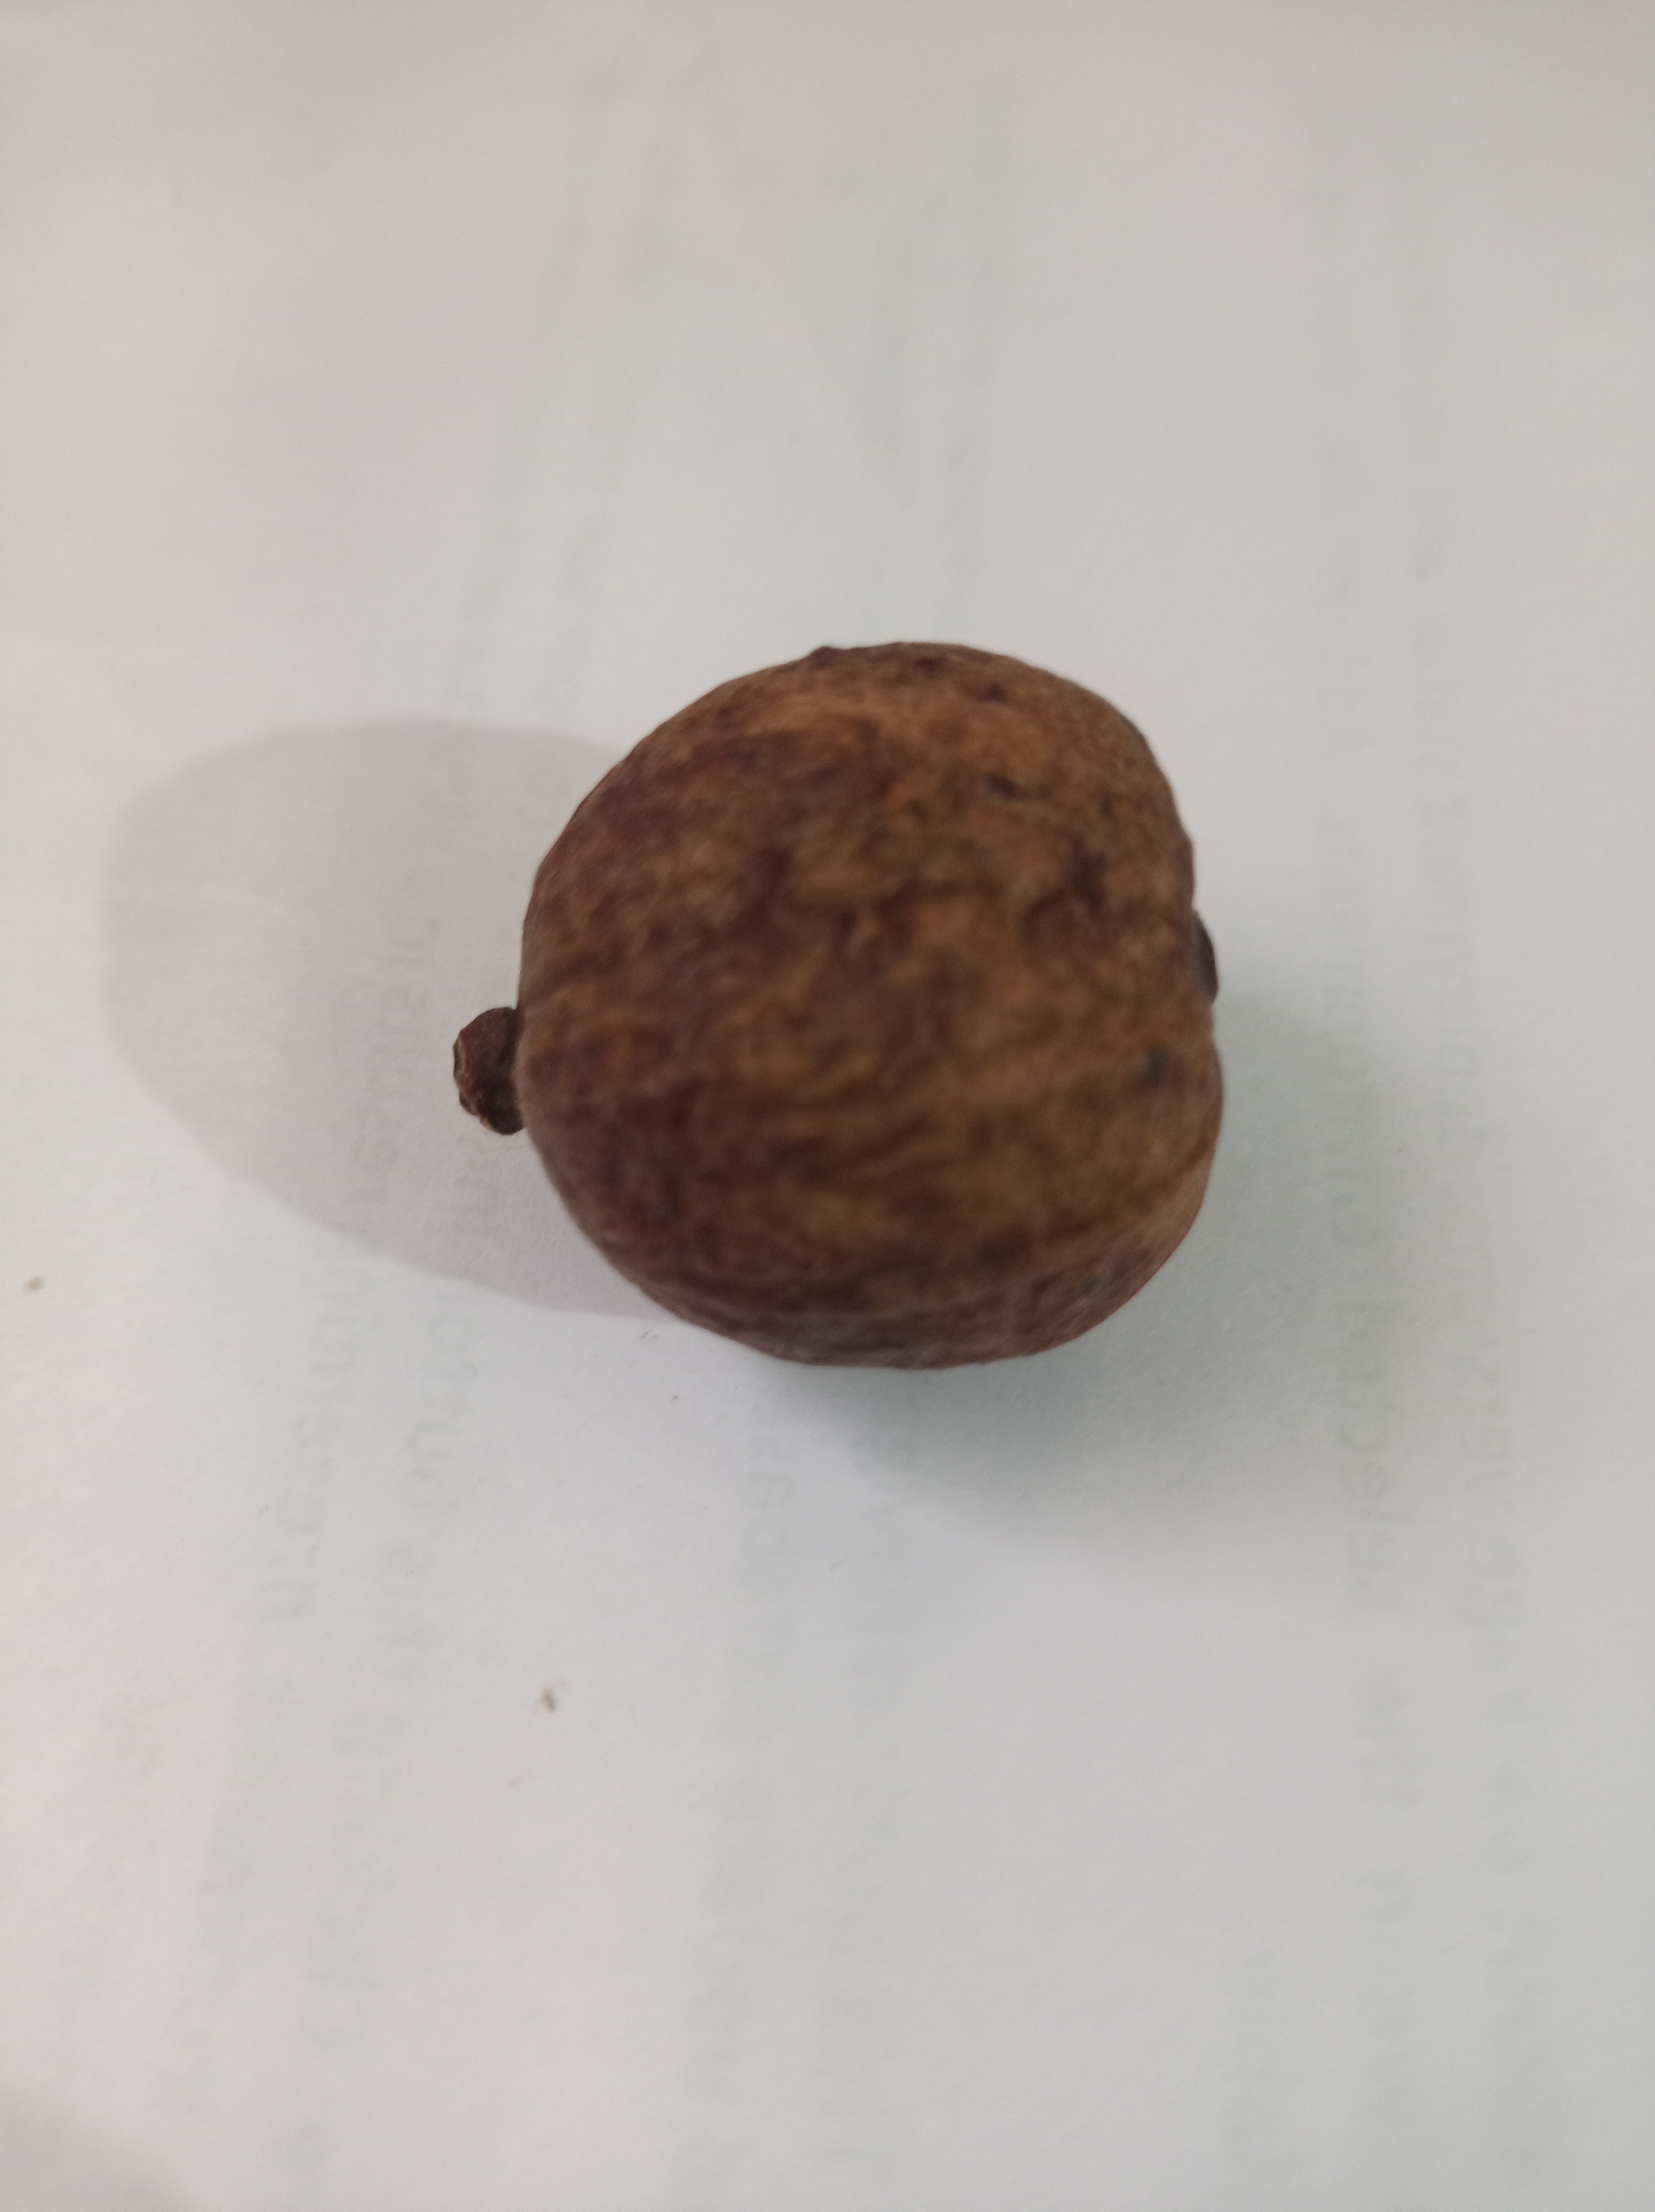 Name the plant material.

madanphal
